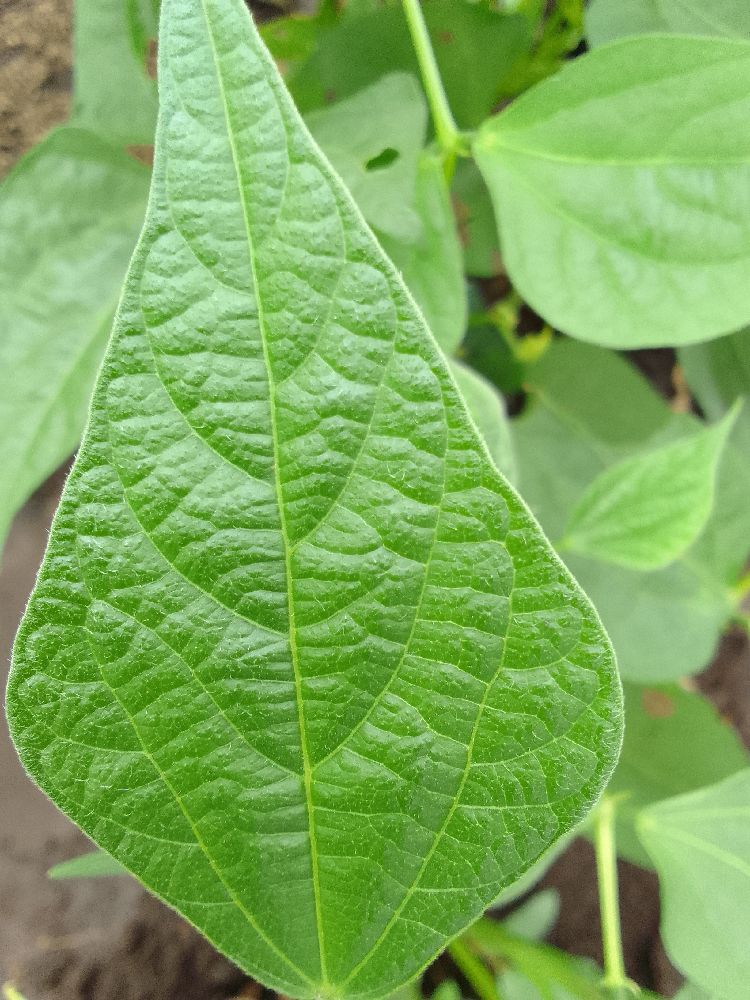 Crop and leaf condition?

common bean, healthy
